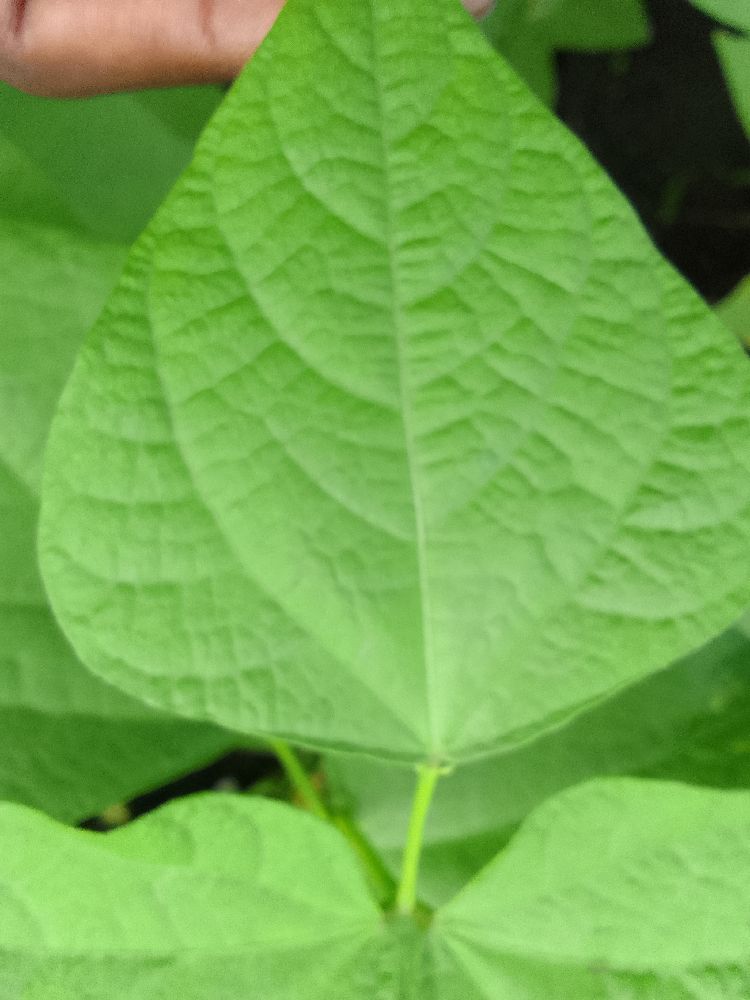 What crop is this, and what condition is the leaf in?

common bean, healthy
